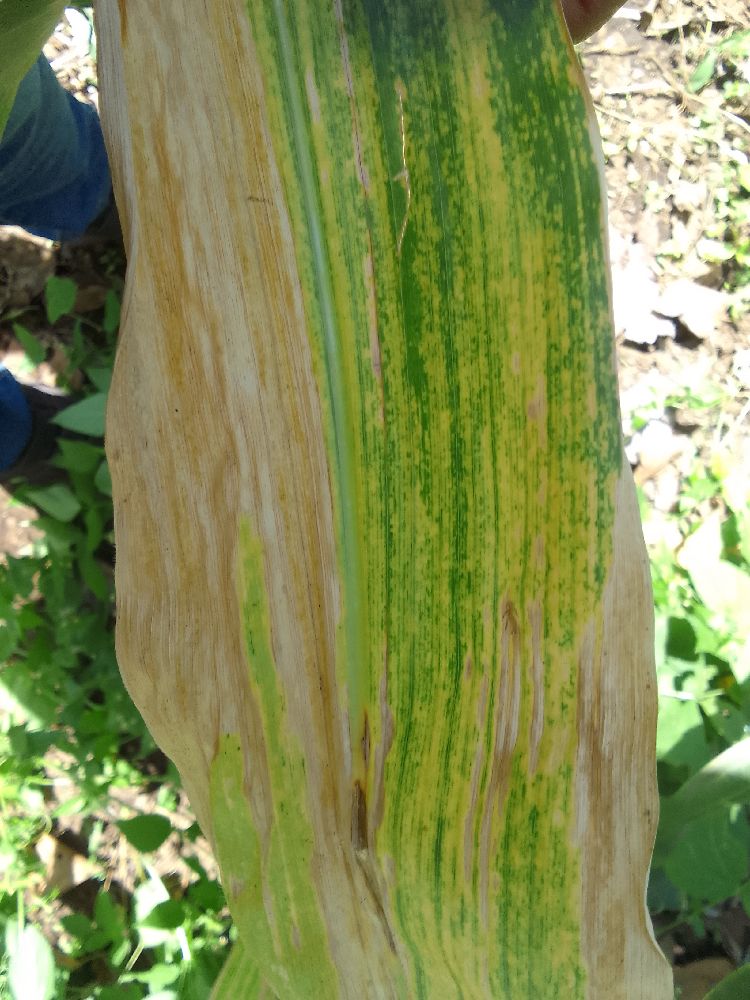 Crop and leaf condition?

maize, maize lethal necrosis
